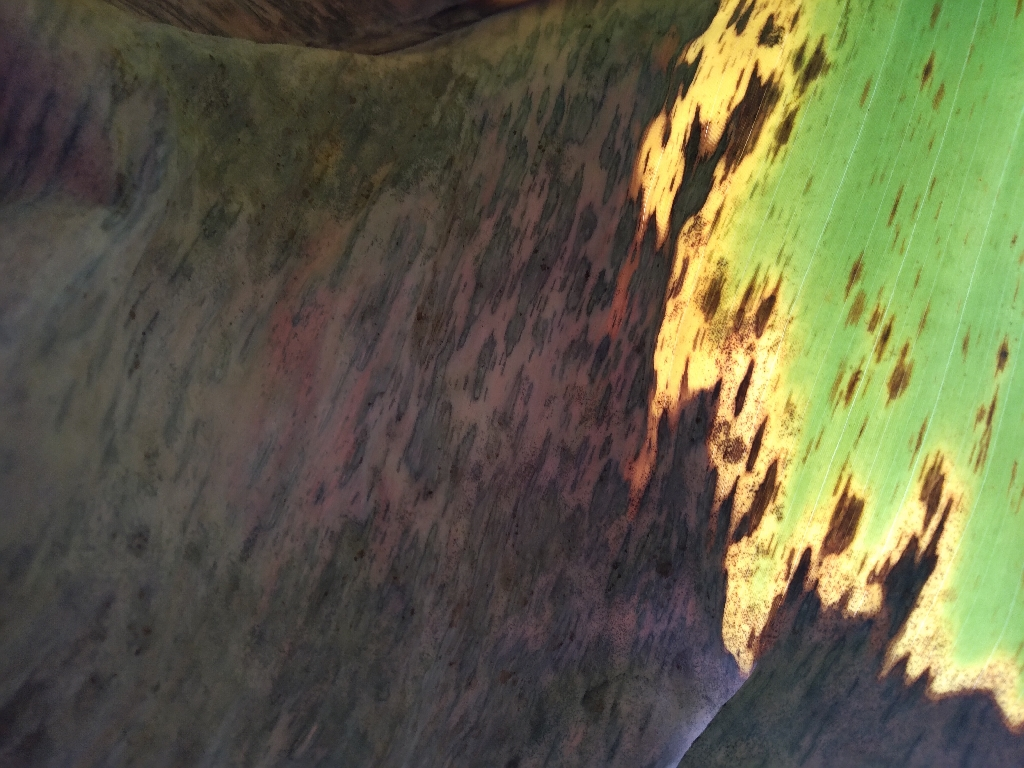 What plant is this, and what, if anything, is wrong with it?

banana, black sigatoka
